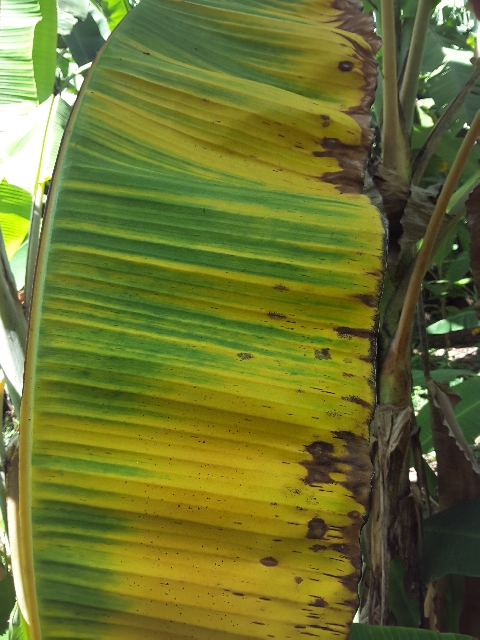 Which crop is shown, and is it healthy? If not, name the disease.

banana, fusarium wilt race 1
